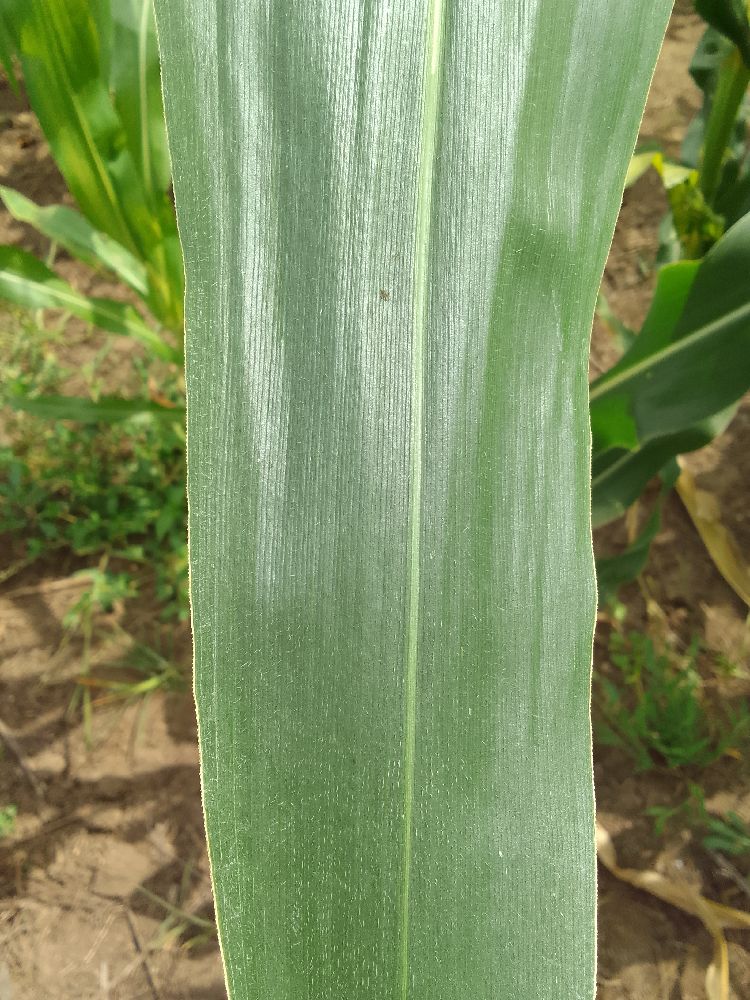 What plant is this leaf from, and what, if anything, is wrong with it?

maize, healthy
